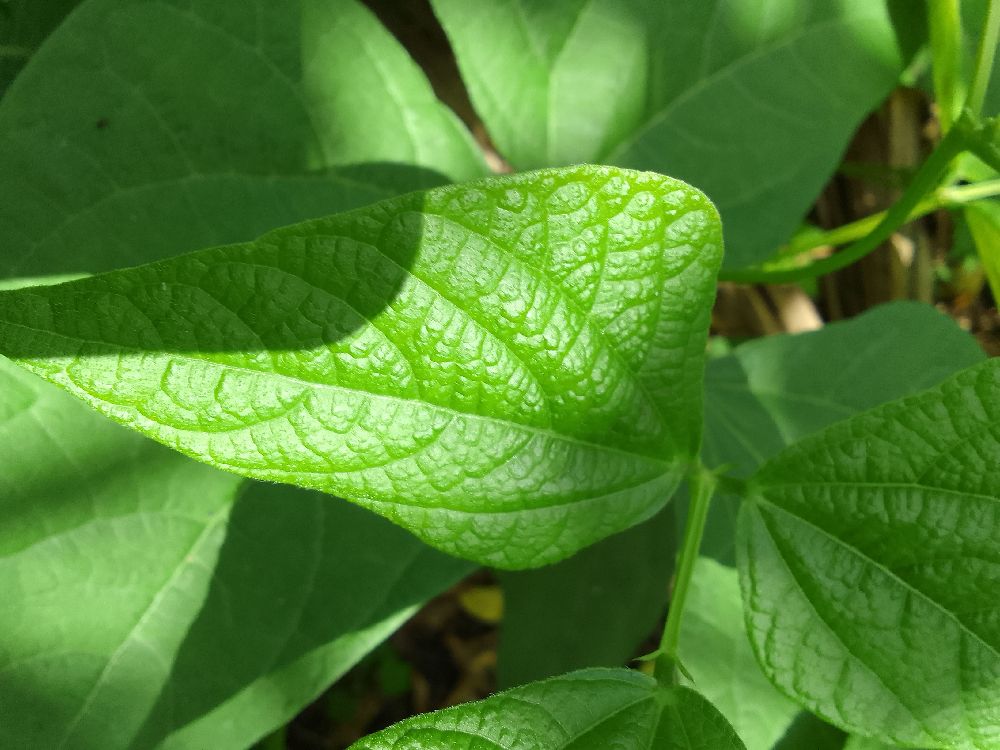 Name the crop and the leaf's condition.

common bean, healthy
